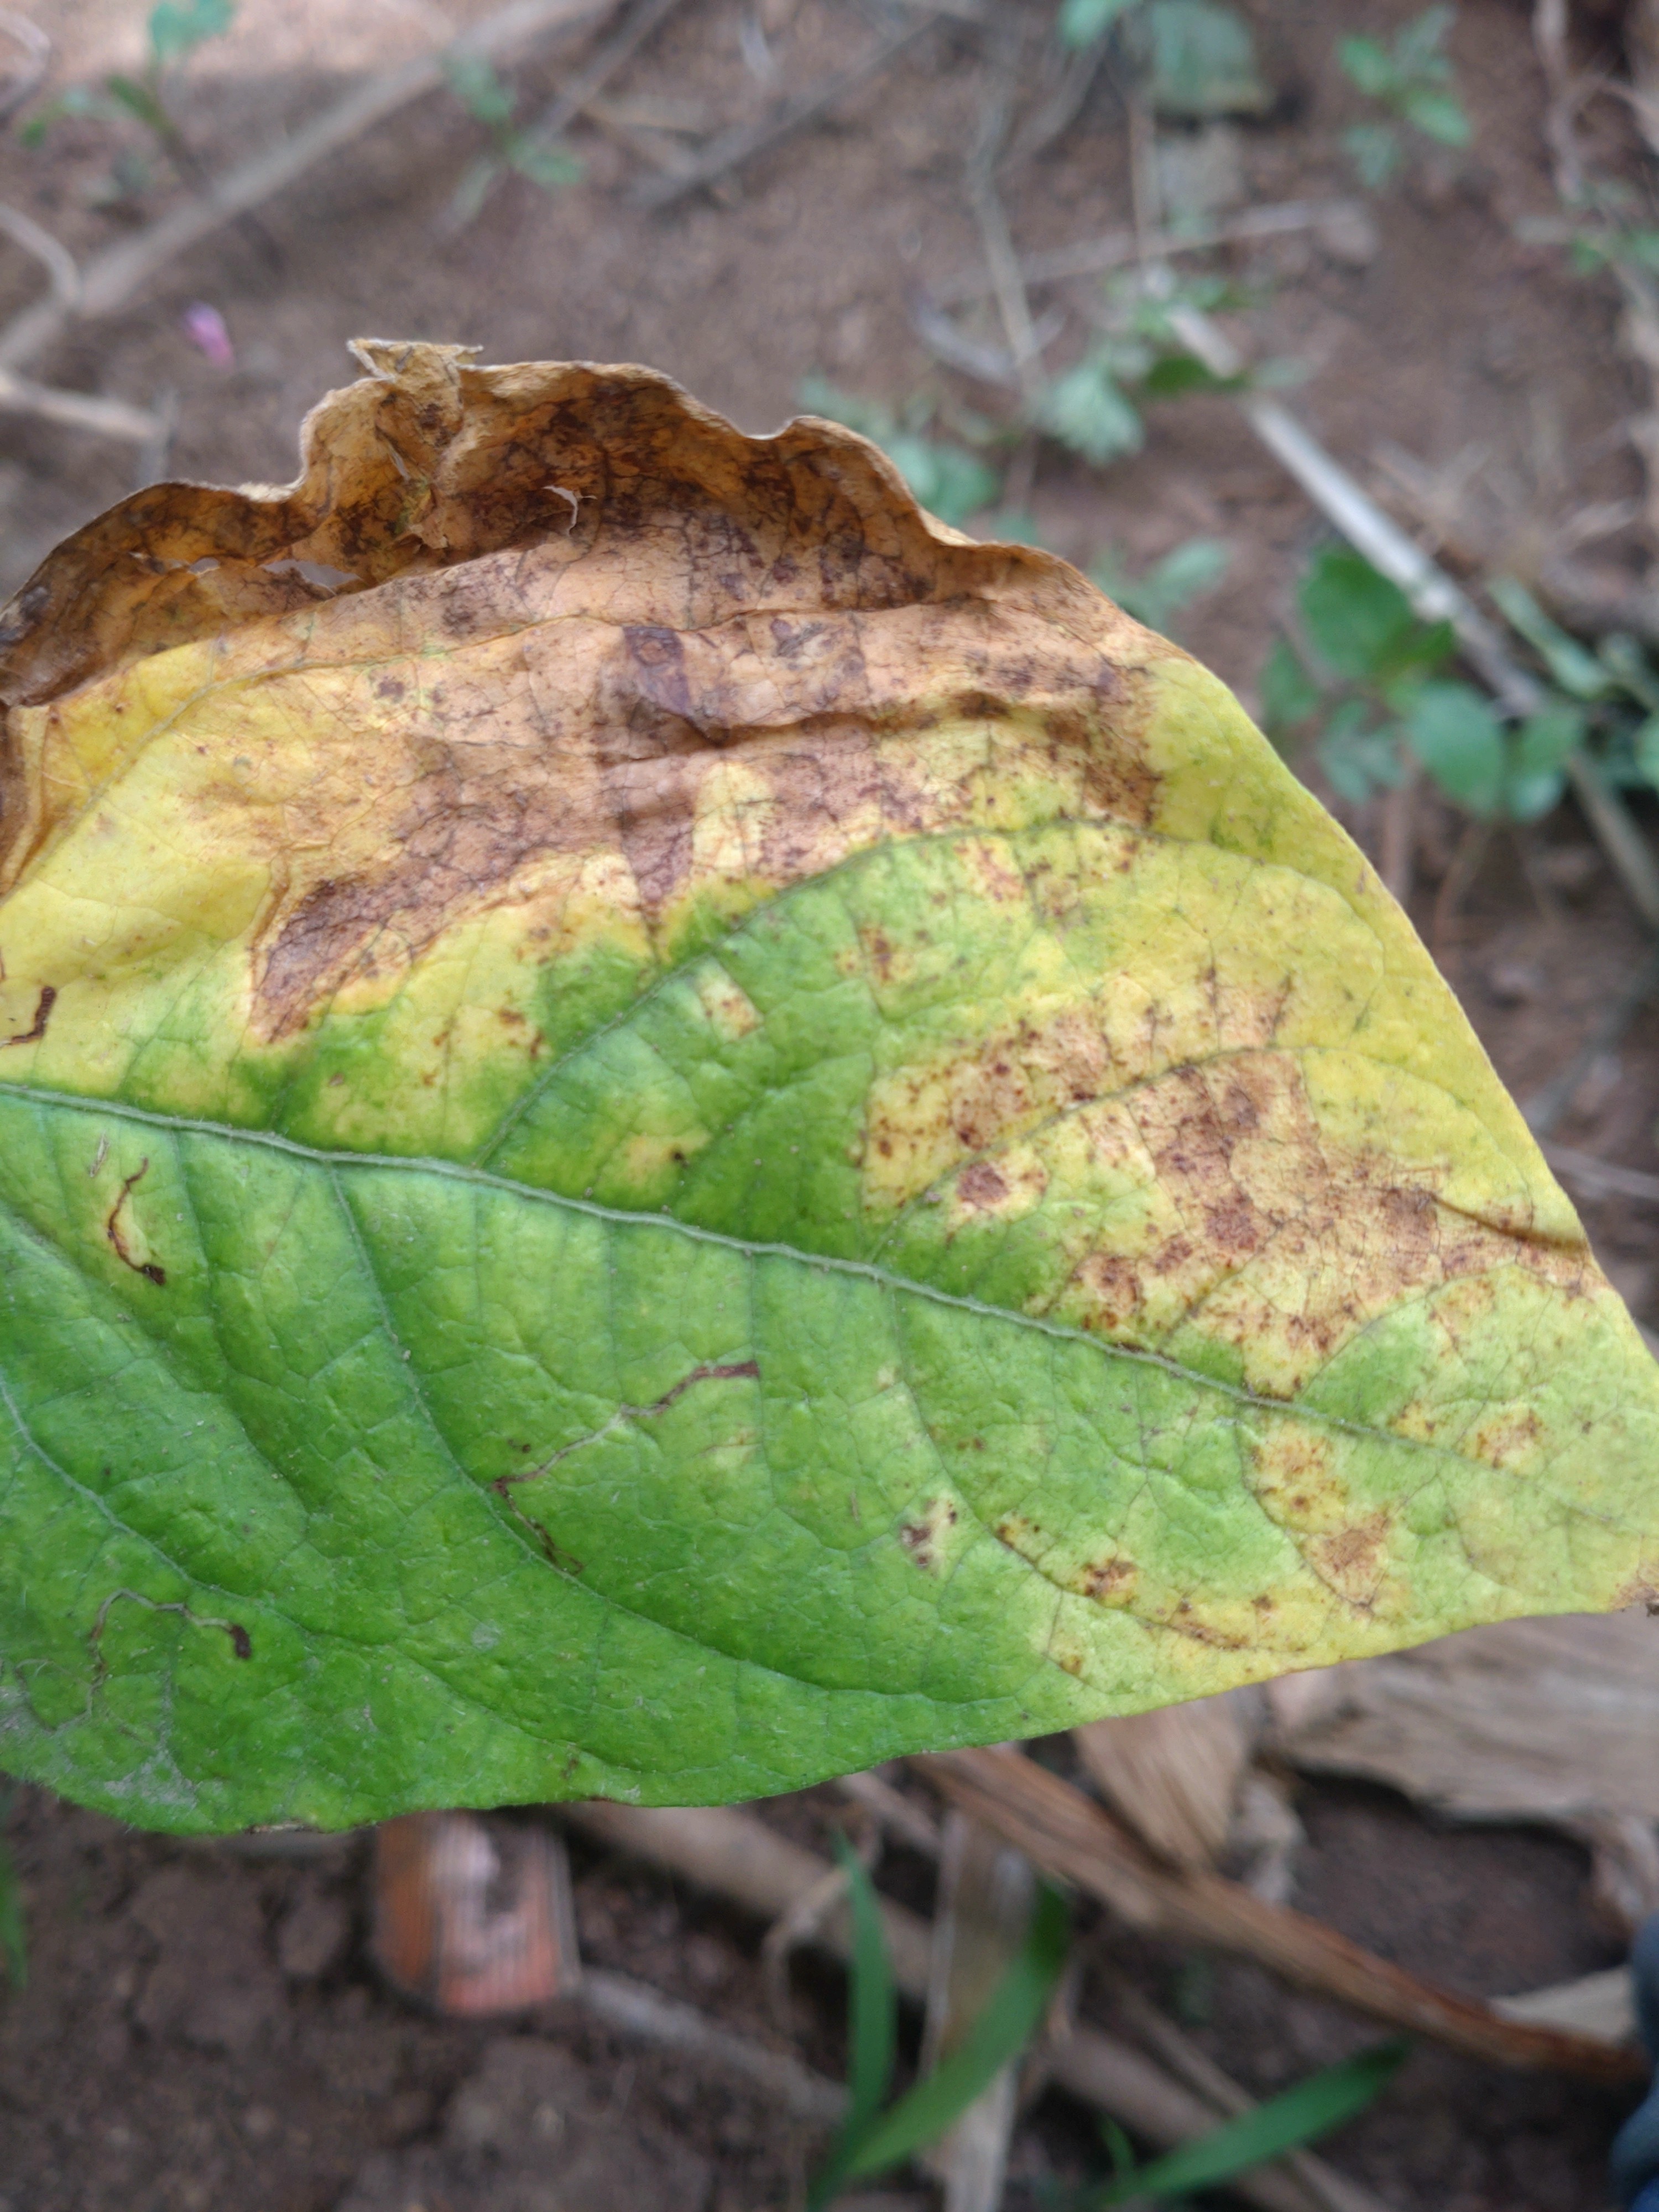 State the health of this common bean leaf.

rust
